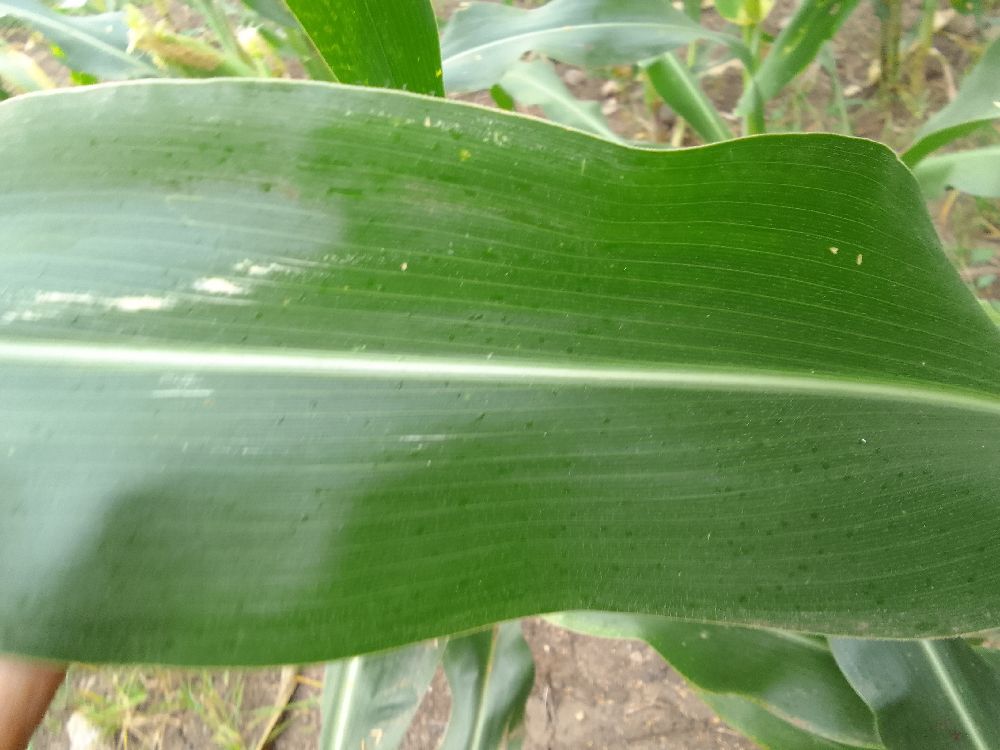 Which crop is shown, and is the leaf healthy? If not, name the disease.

maize, healthy
